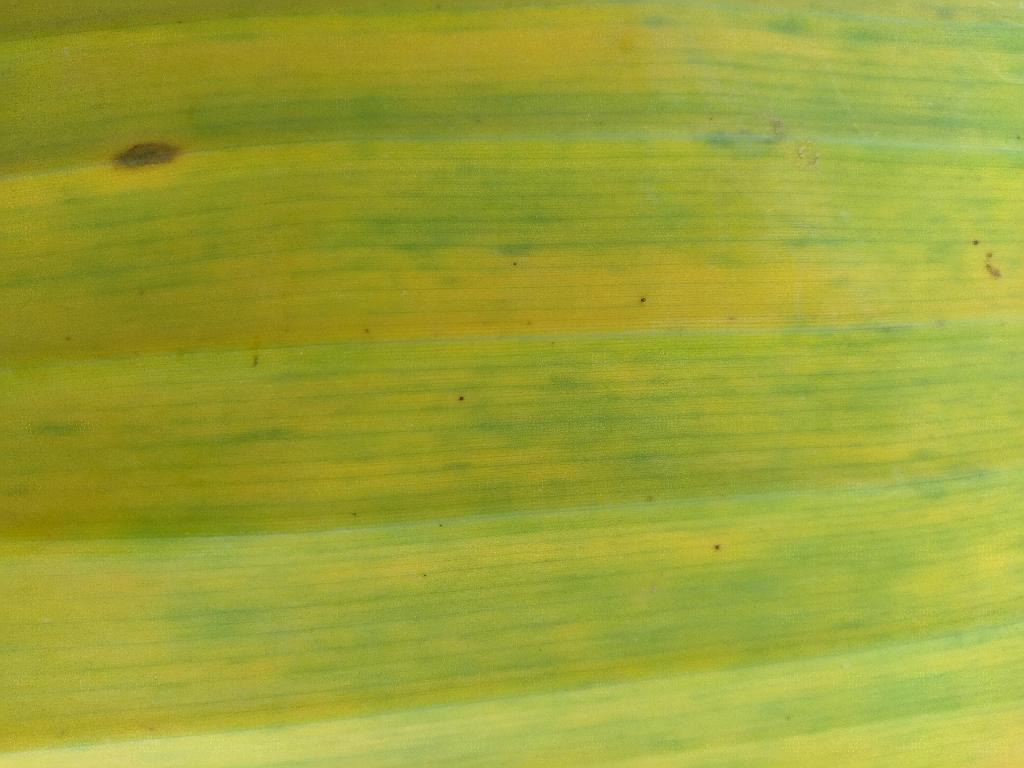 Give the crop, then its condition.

banana, fusarium wilt race 1
